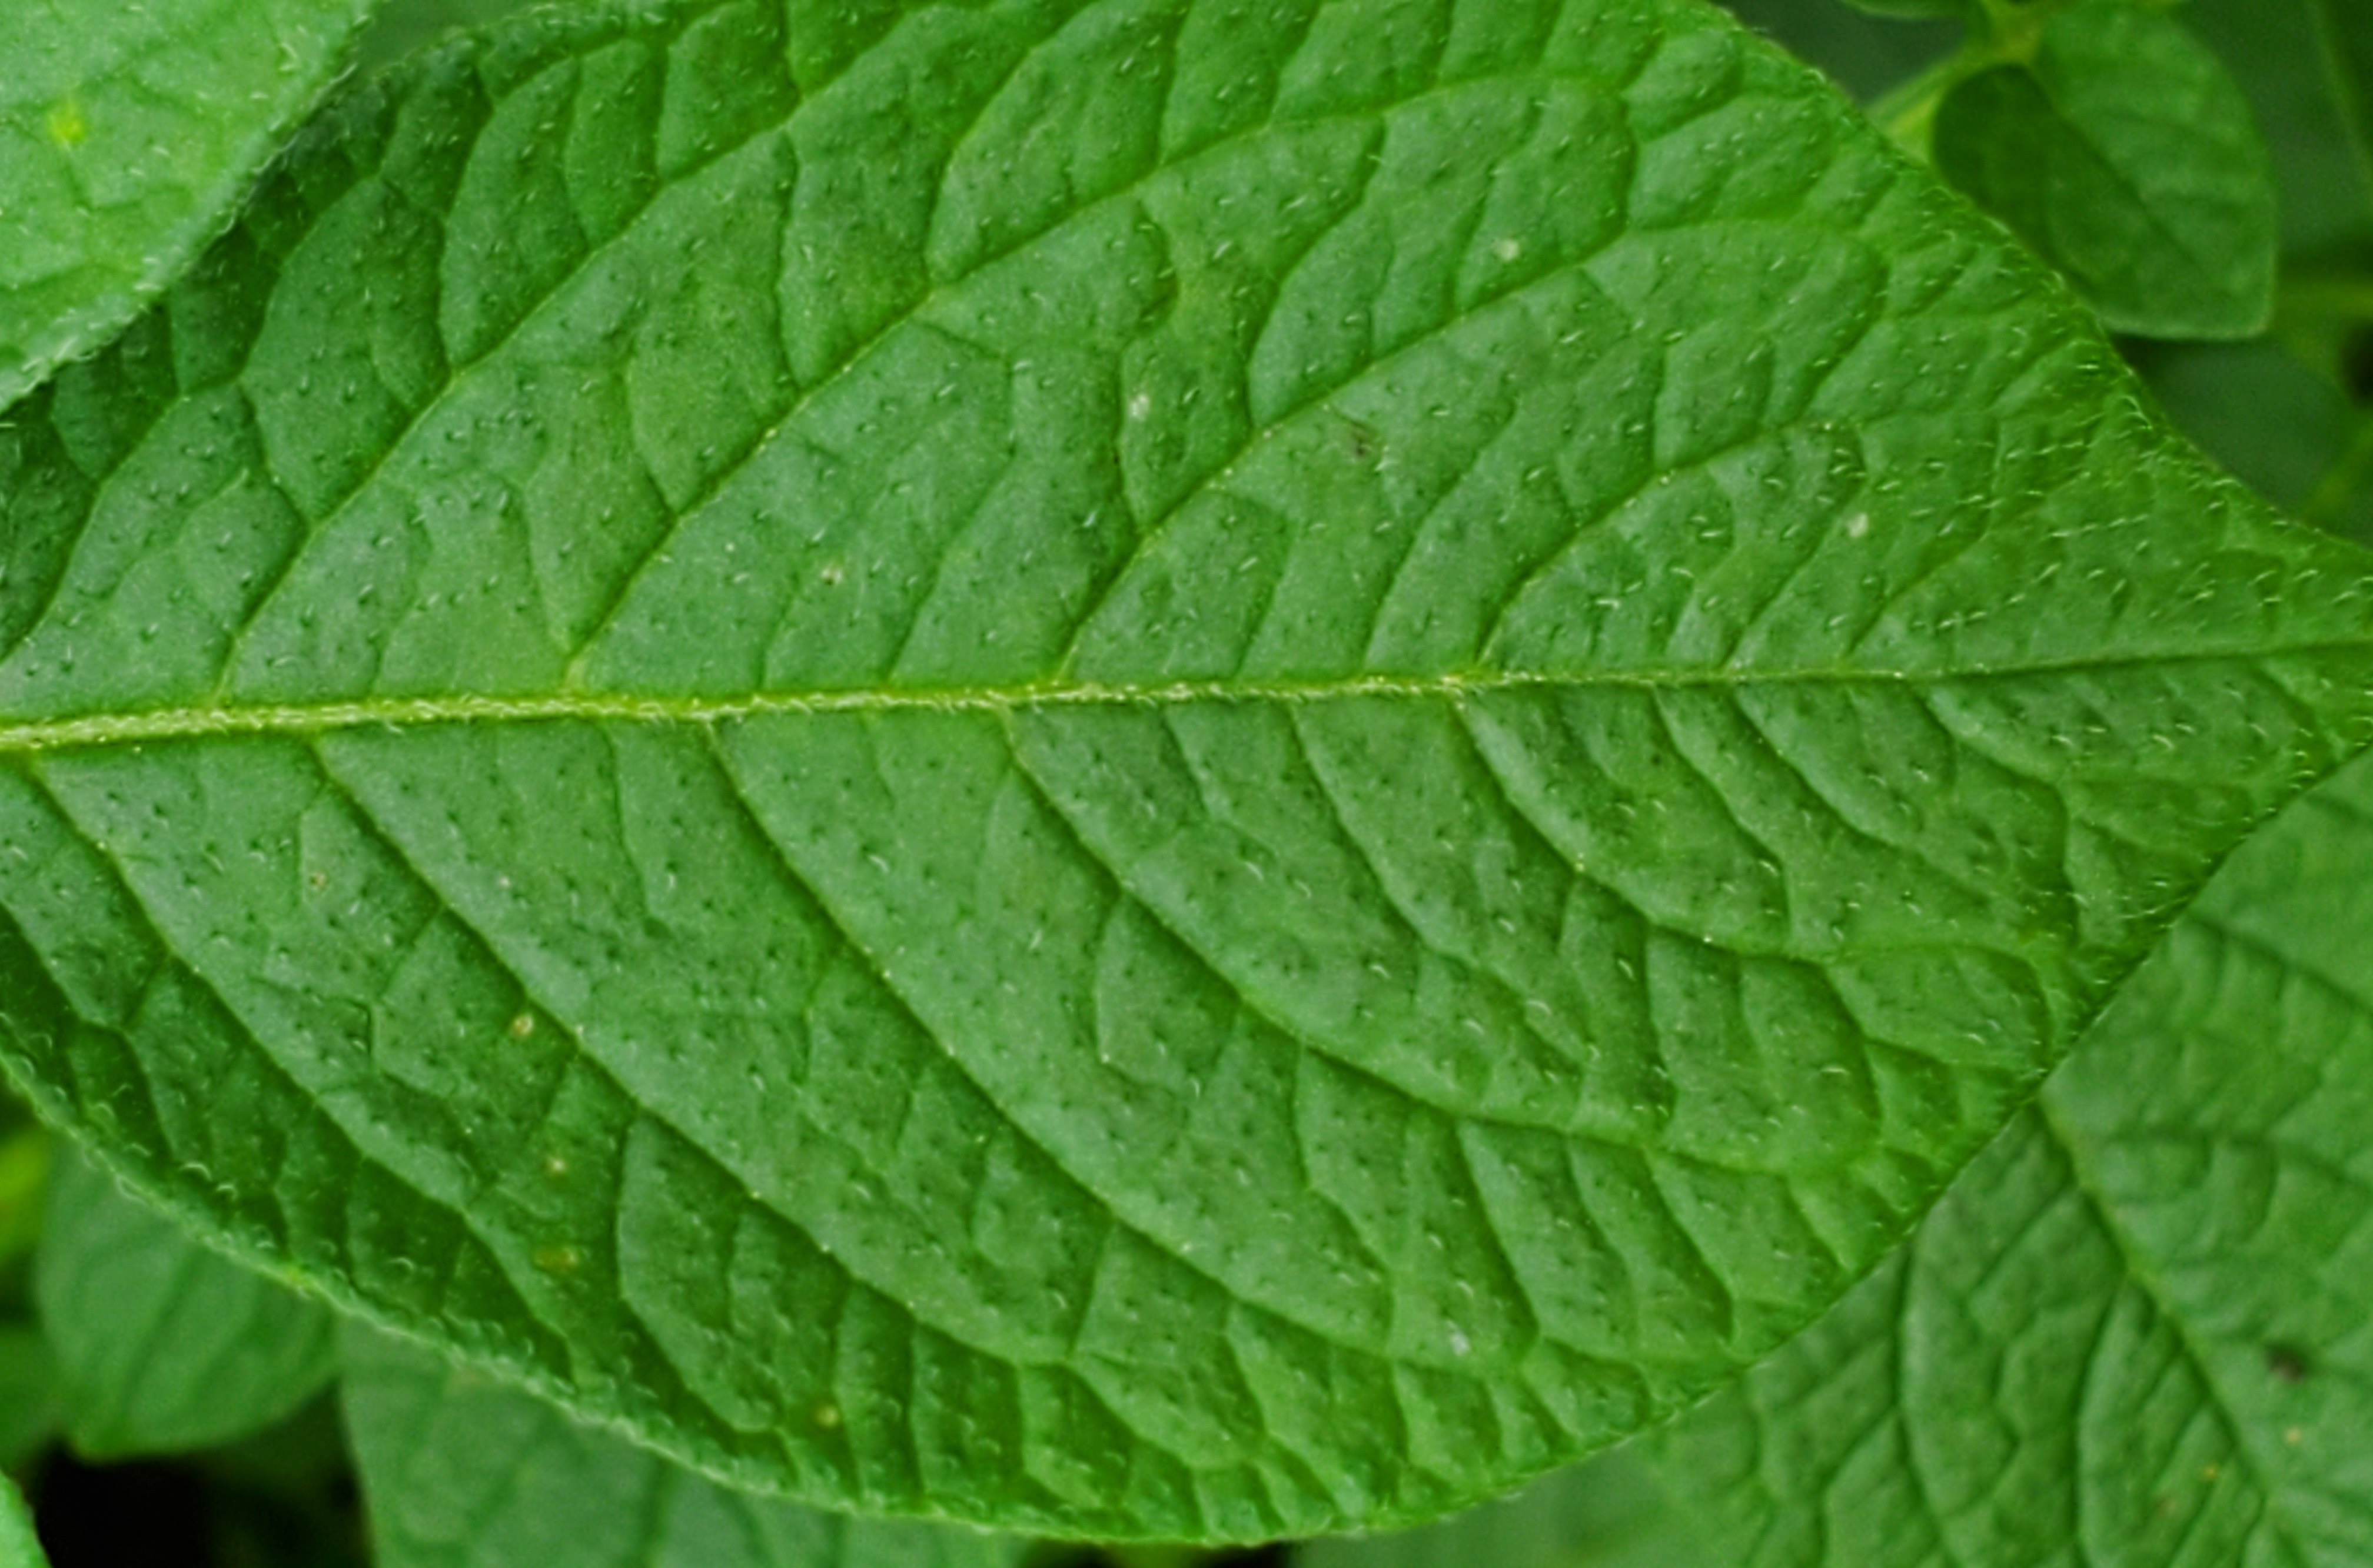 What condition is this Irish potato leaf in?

healthy
